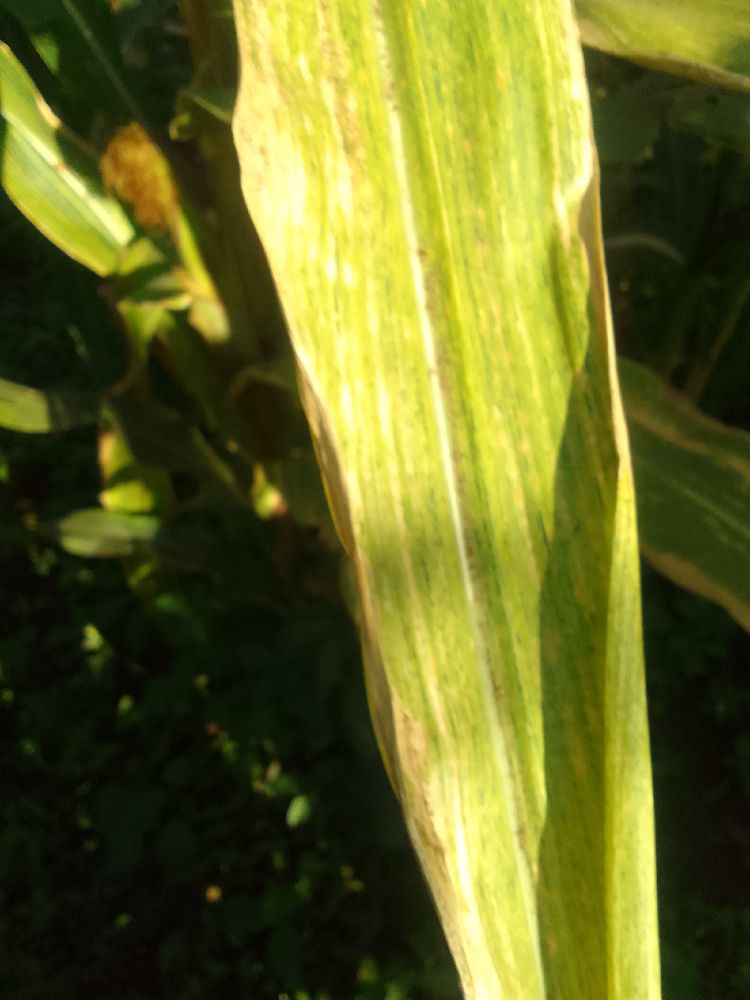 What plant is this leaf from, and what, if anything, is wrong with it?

maize, maize lethal necrosis
